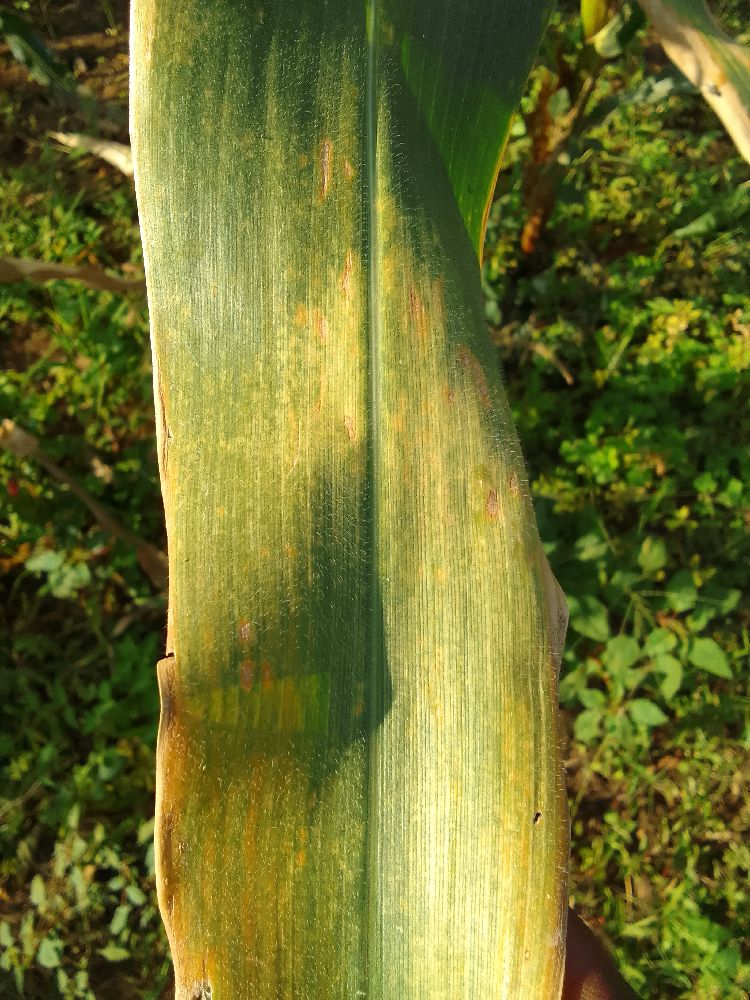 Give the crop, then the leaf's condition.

maize, maize lethal necrosis
